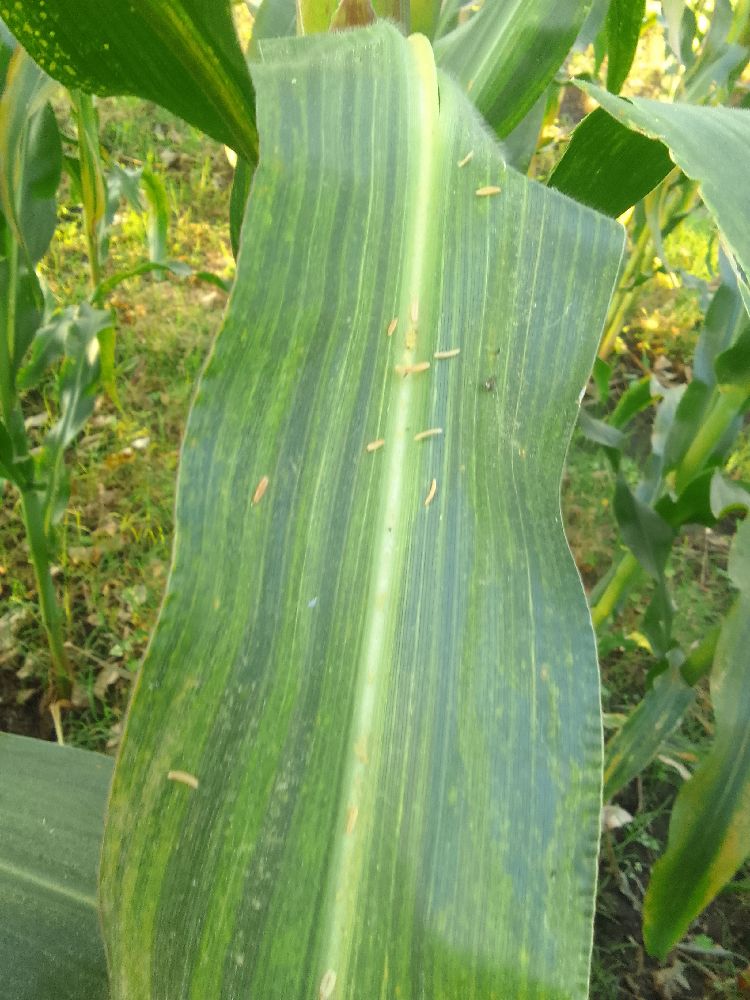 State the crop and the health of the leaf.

maize, maize lethal necrosis
